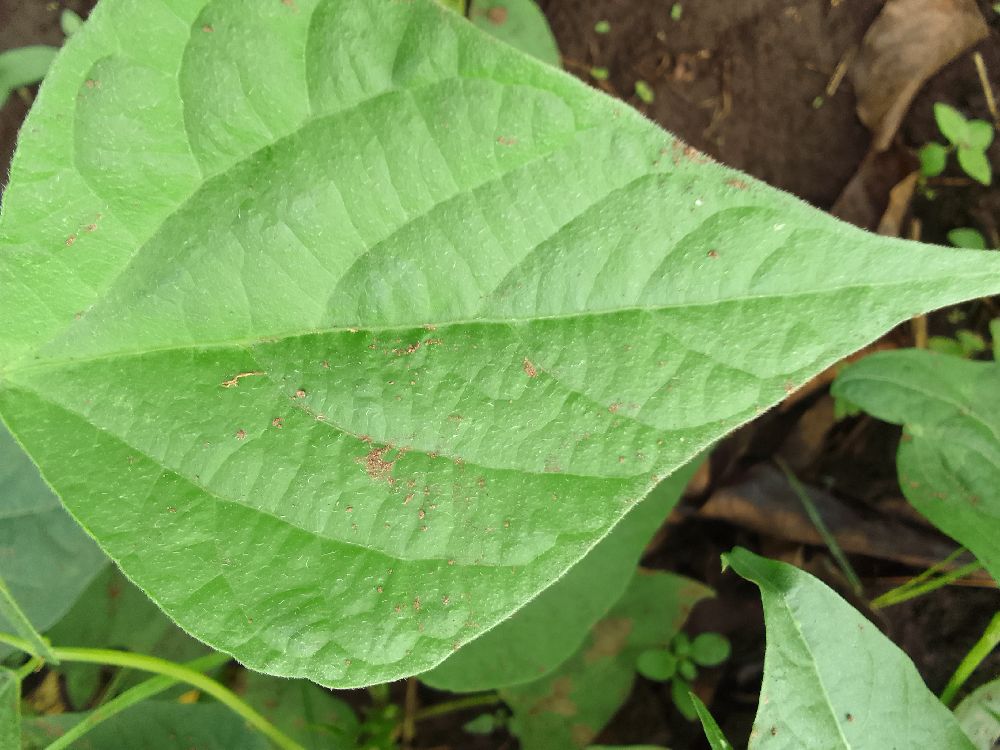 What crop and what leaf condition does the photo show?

common bean, healthy
